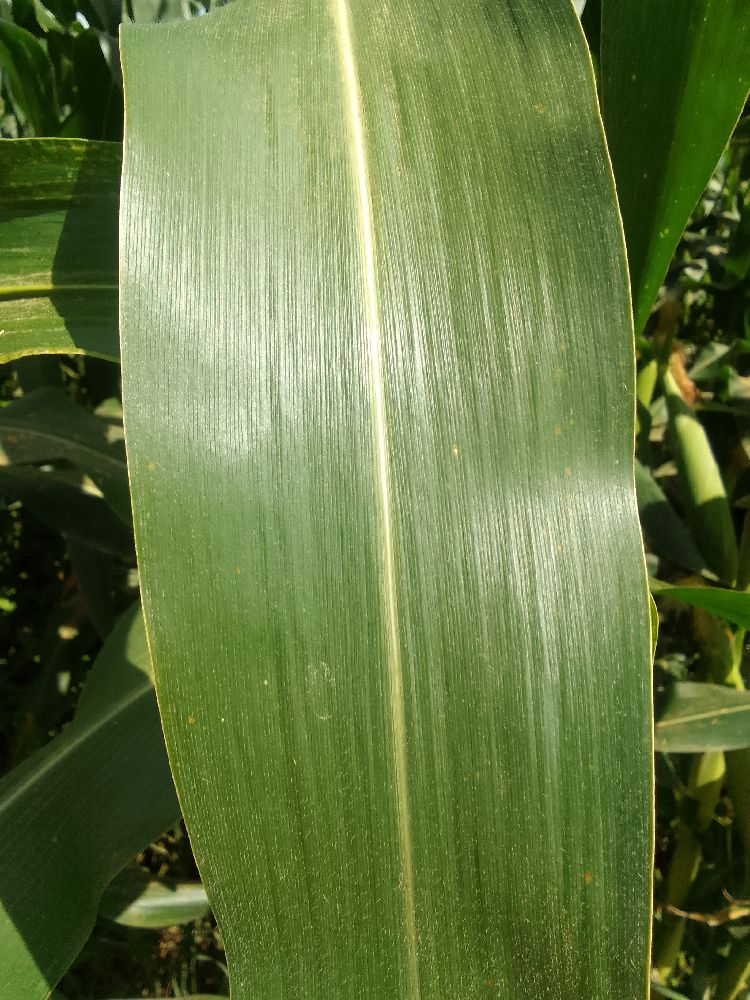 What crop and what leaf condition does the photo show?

maize, healthy
